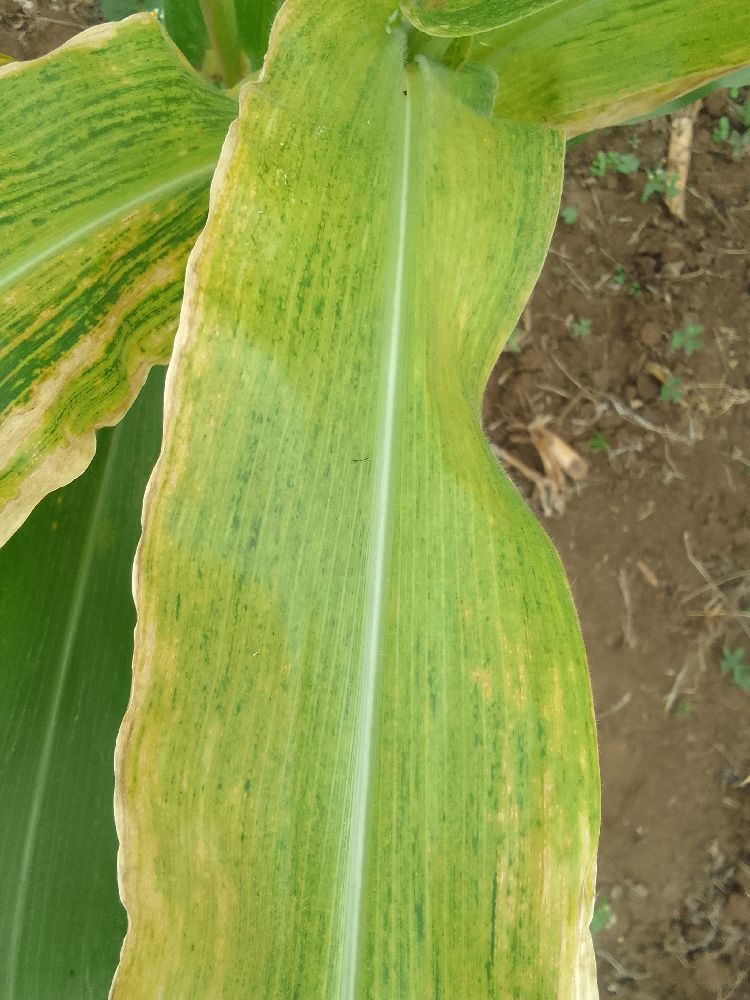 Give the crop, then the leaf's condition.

maize, maize lethal necrosis
